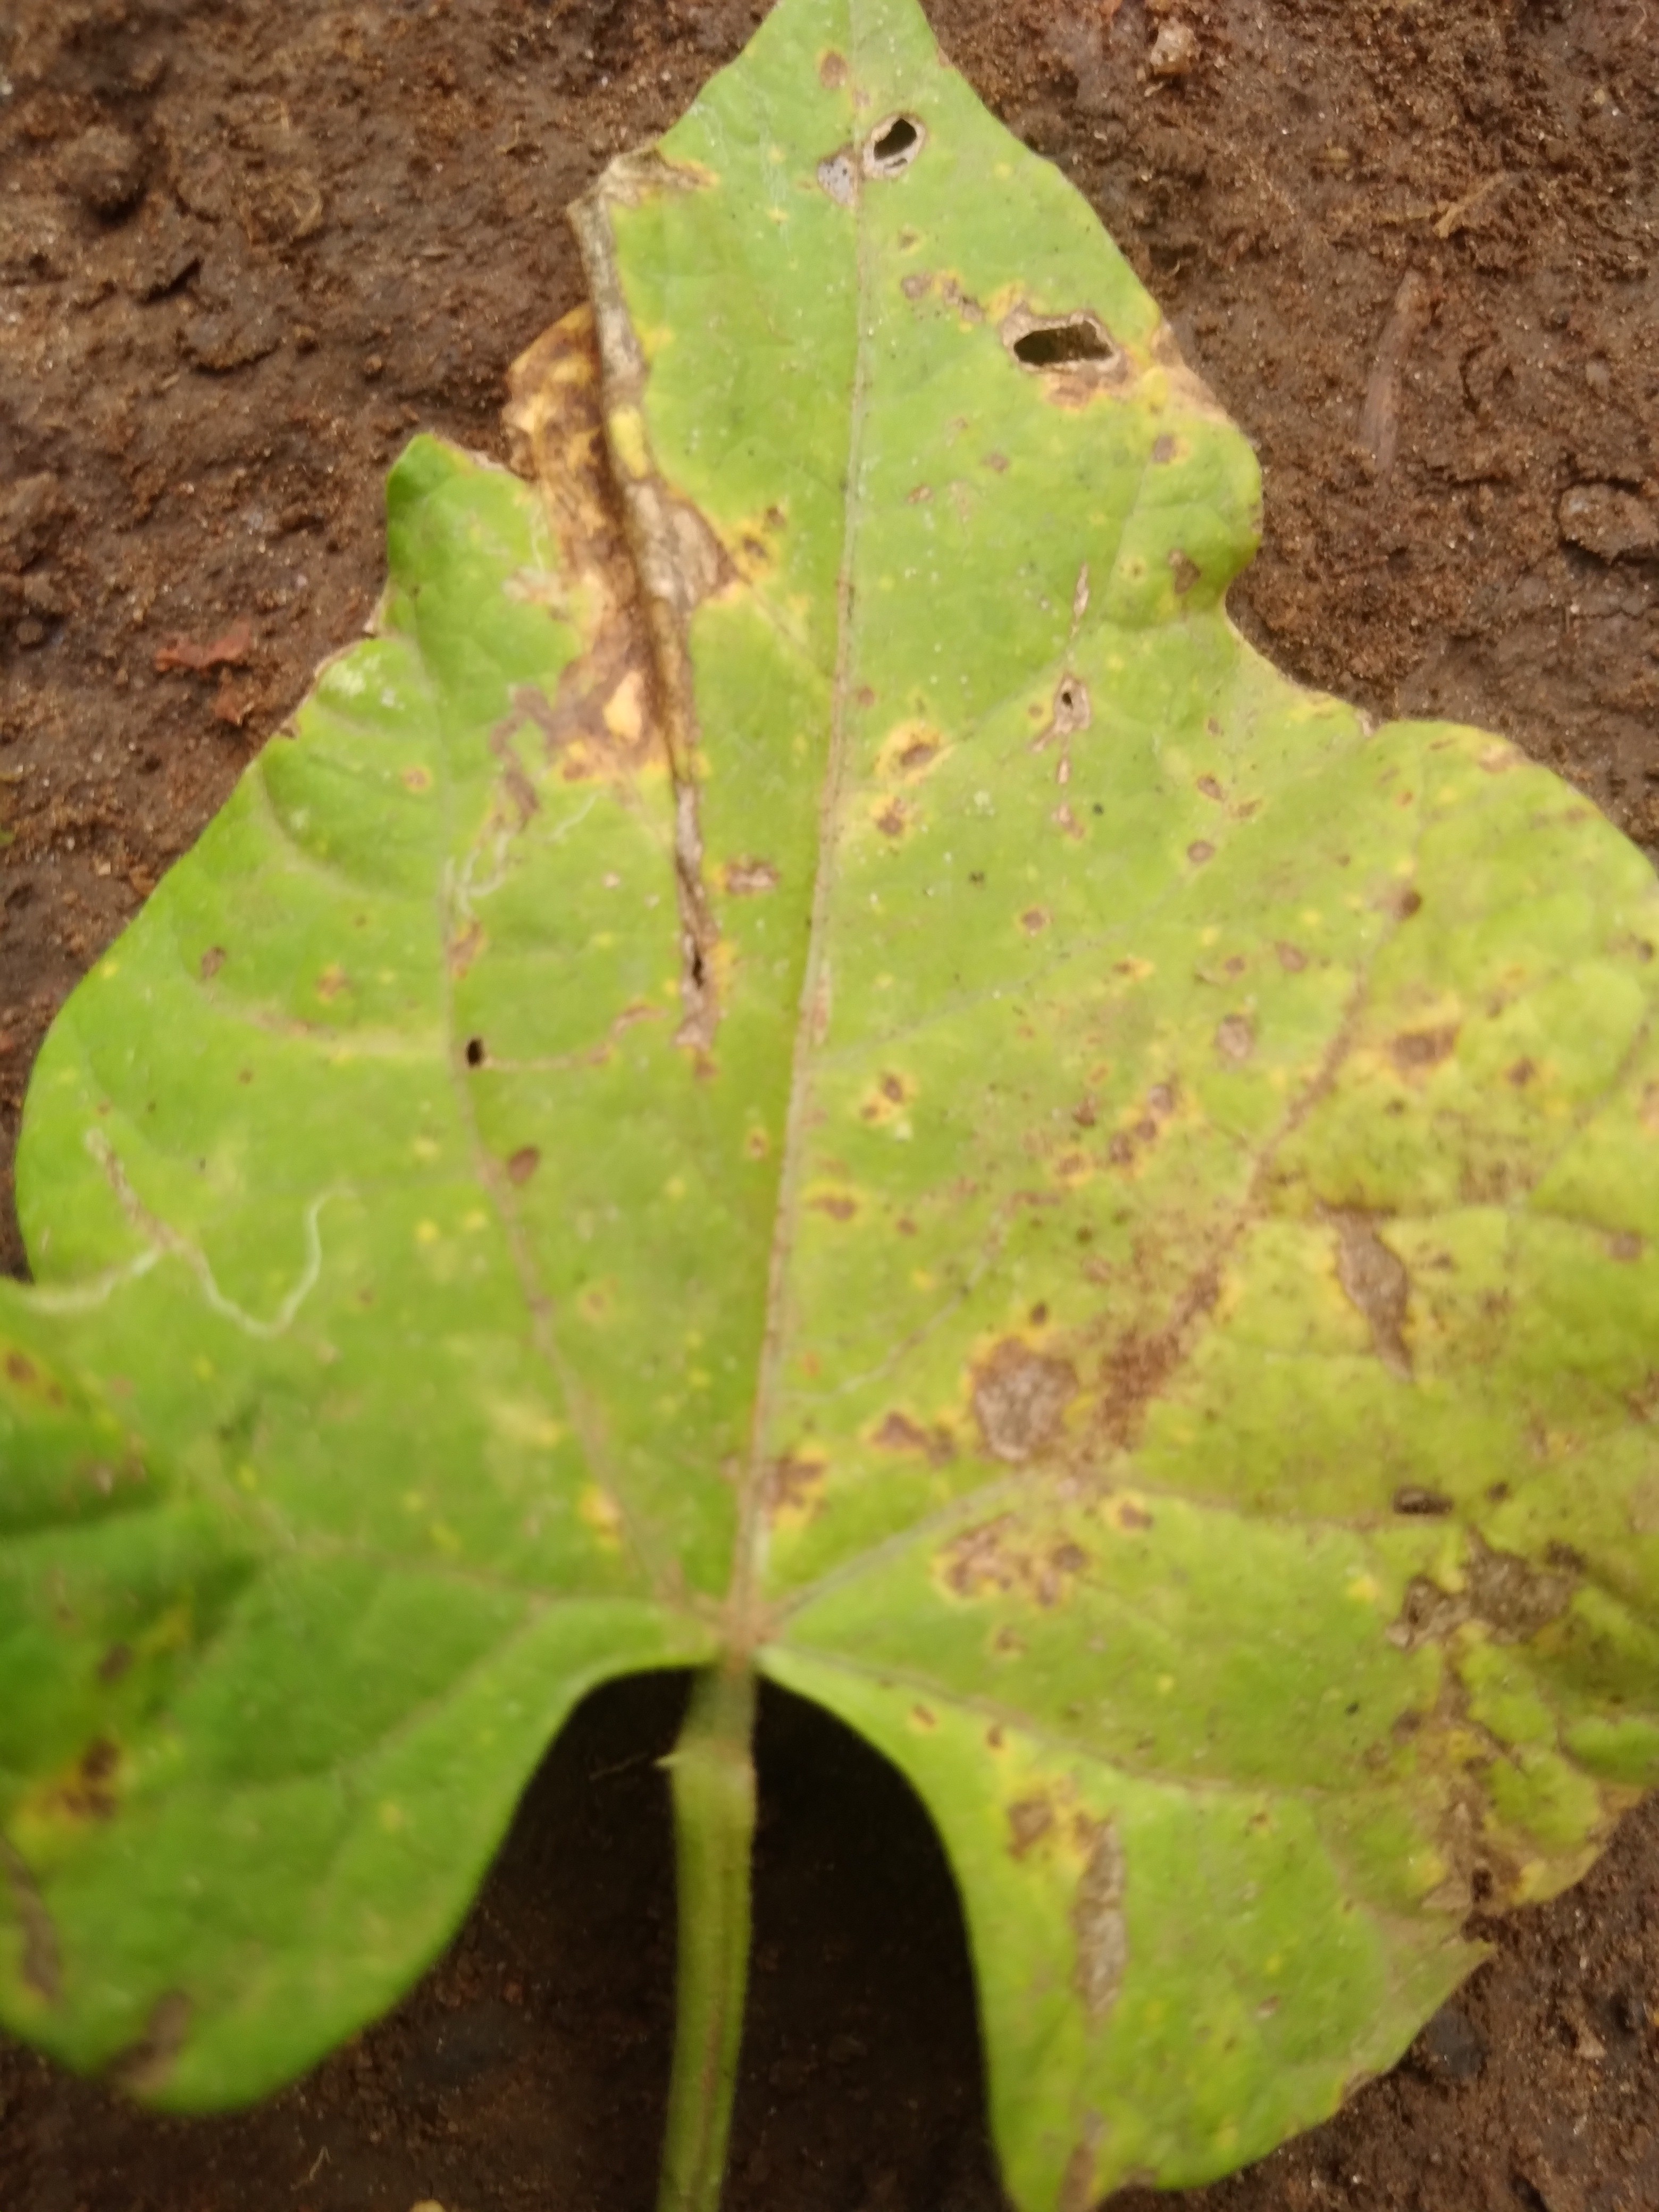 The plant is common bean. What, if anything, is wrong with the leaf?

rust
